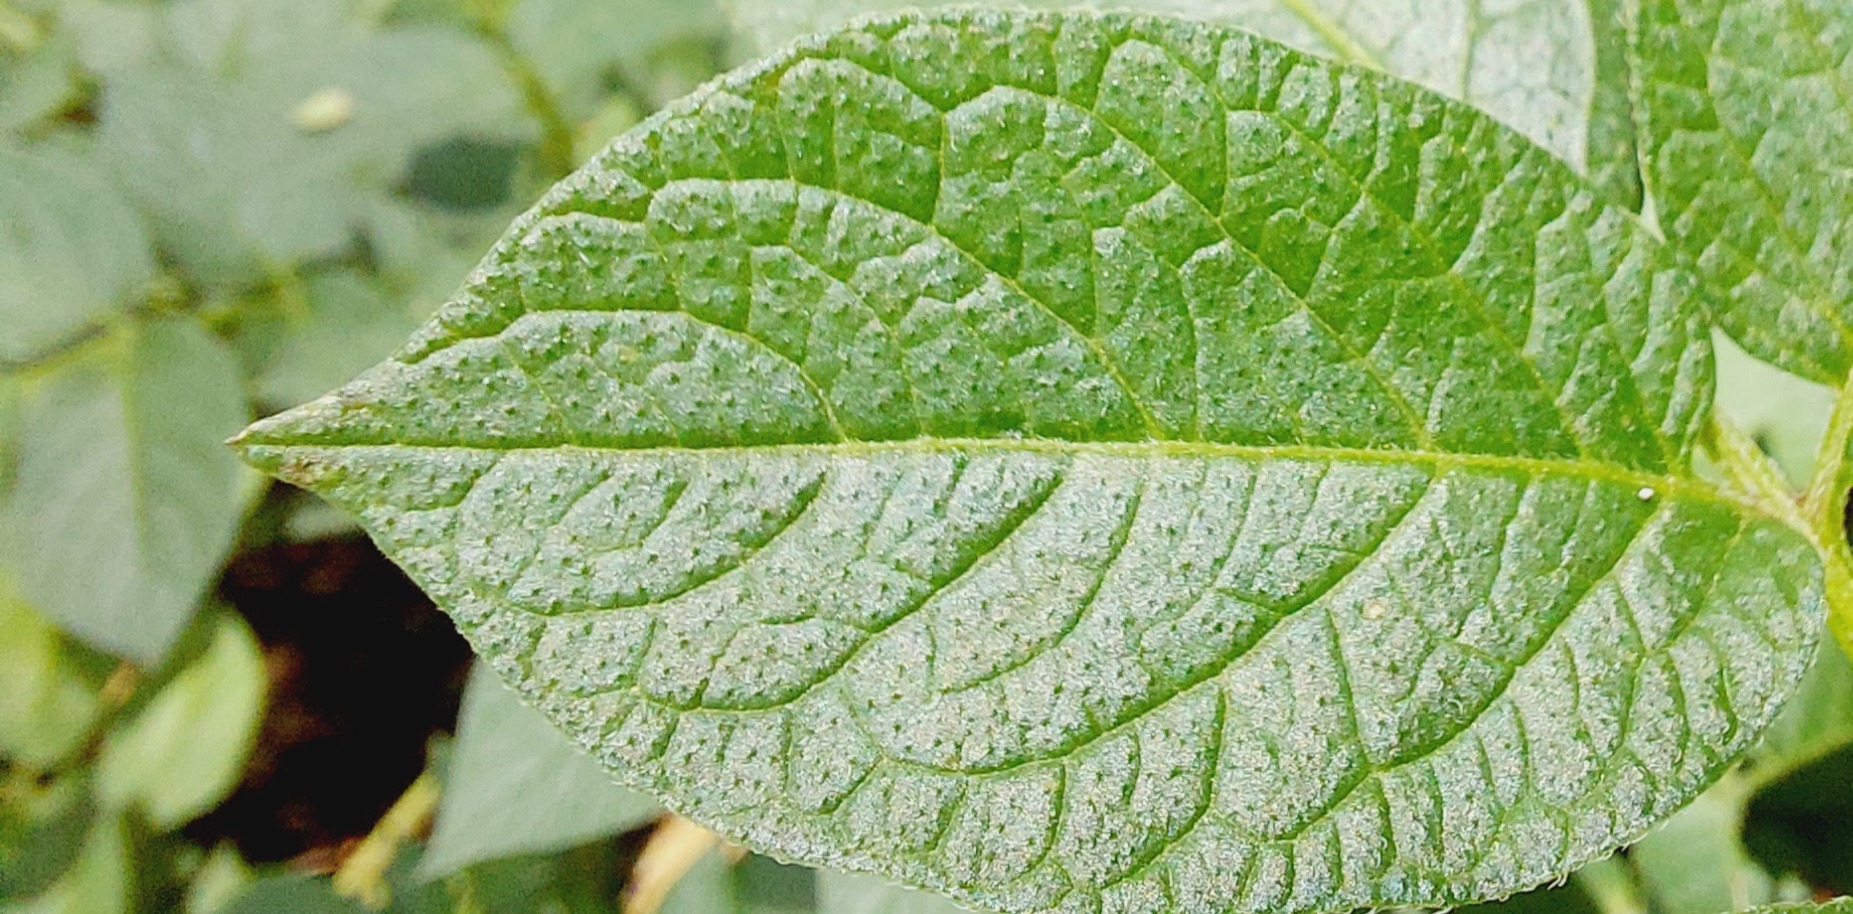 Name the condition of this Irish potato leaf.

healthy
